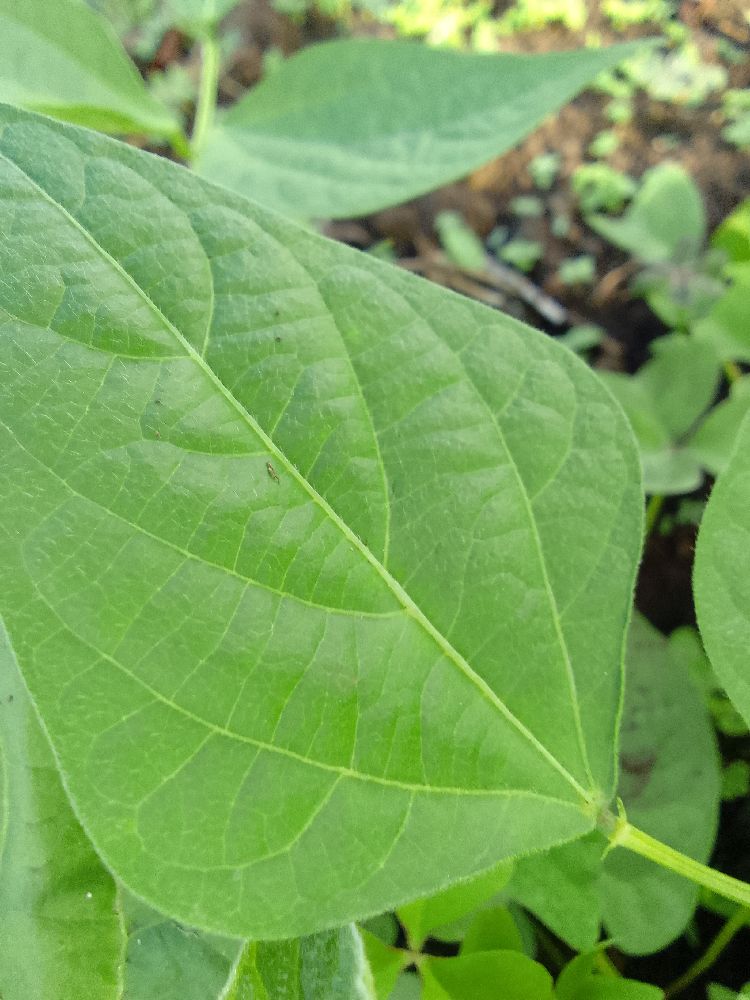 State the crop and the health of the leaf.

common bean, healthy
